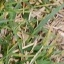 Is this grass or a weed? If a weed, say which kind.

grass
